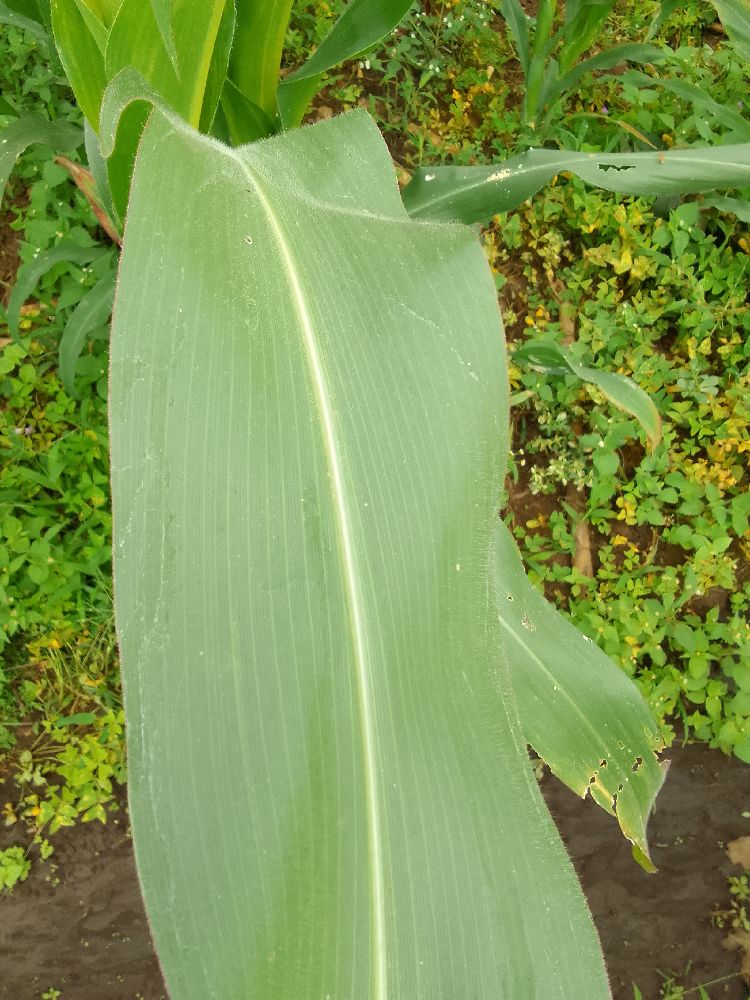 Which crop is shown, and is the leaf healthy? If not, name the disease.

maize, healthy
